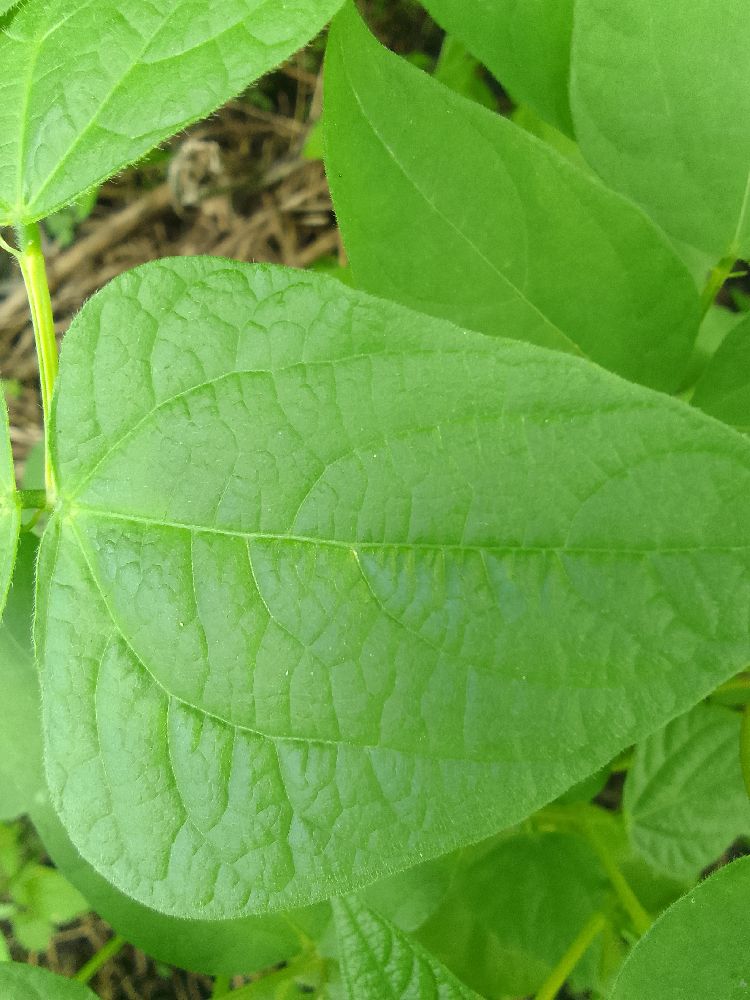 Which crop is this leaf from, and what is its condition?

common bean, healthy
